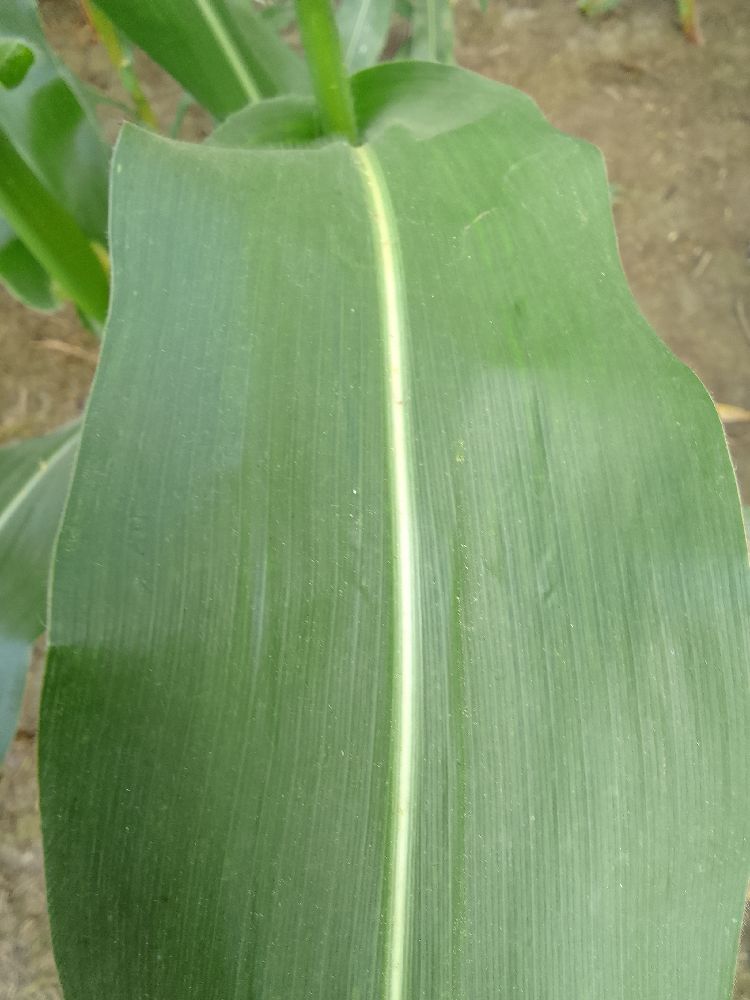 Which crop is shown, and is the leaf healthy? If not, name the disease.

maize, healthy
